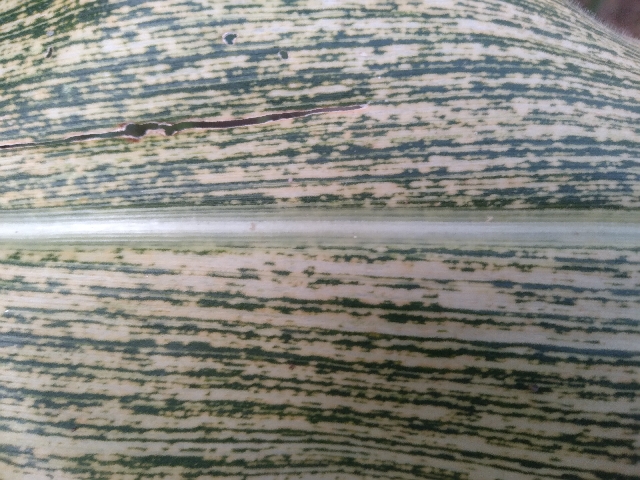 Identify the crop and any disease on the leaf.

maize, maize streak virus
